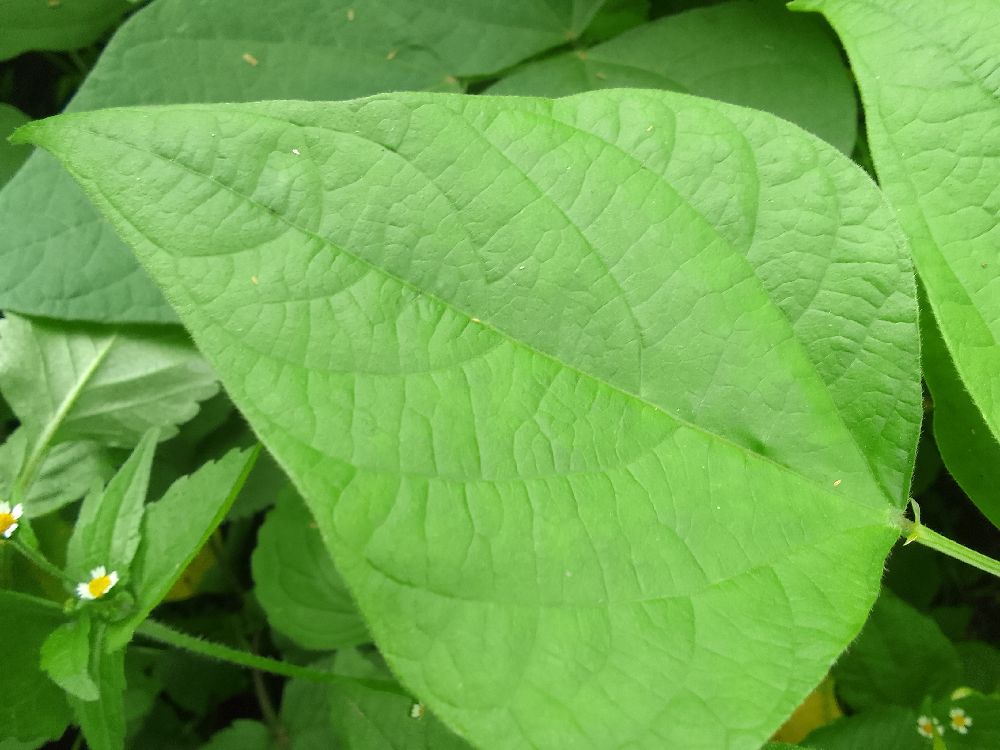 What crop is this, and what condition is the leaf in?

common bean, healthy
